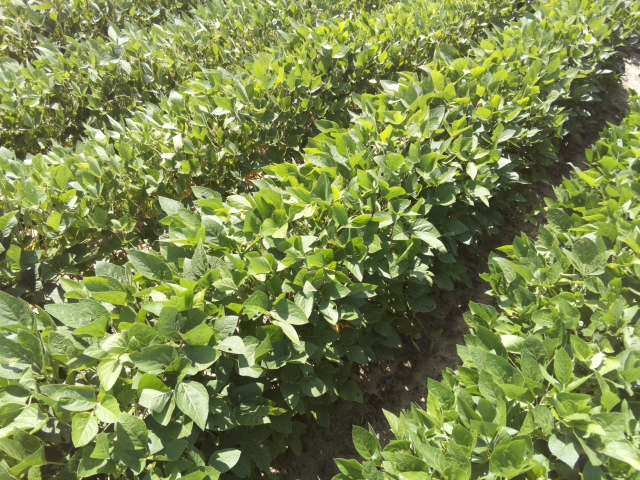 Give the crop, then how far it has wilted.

soybean, leaves with no wilting
